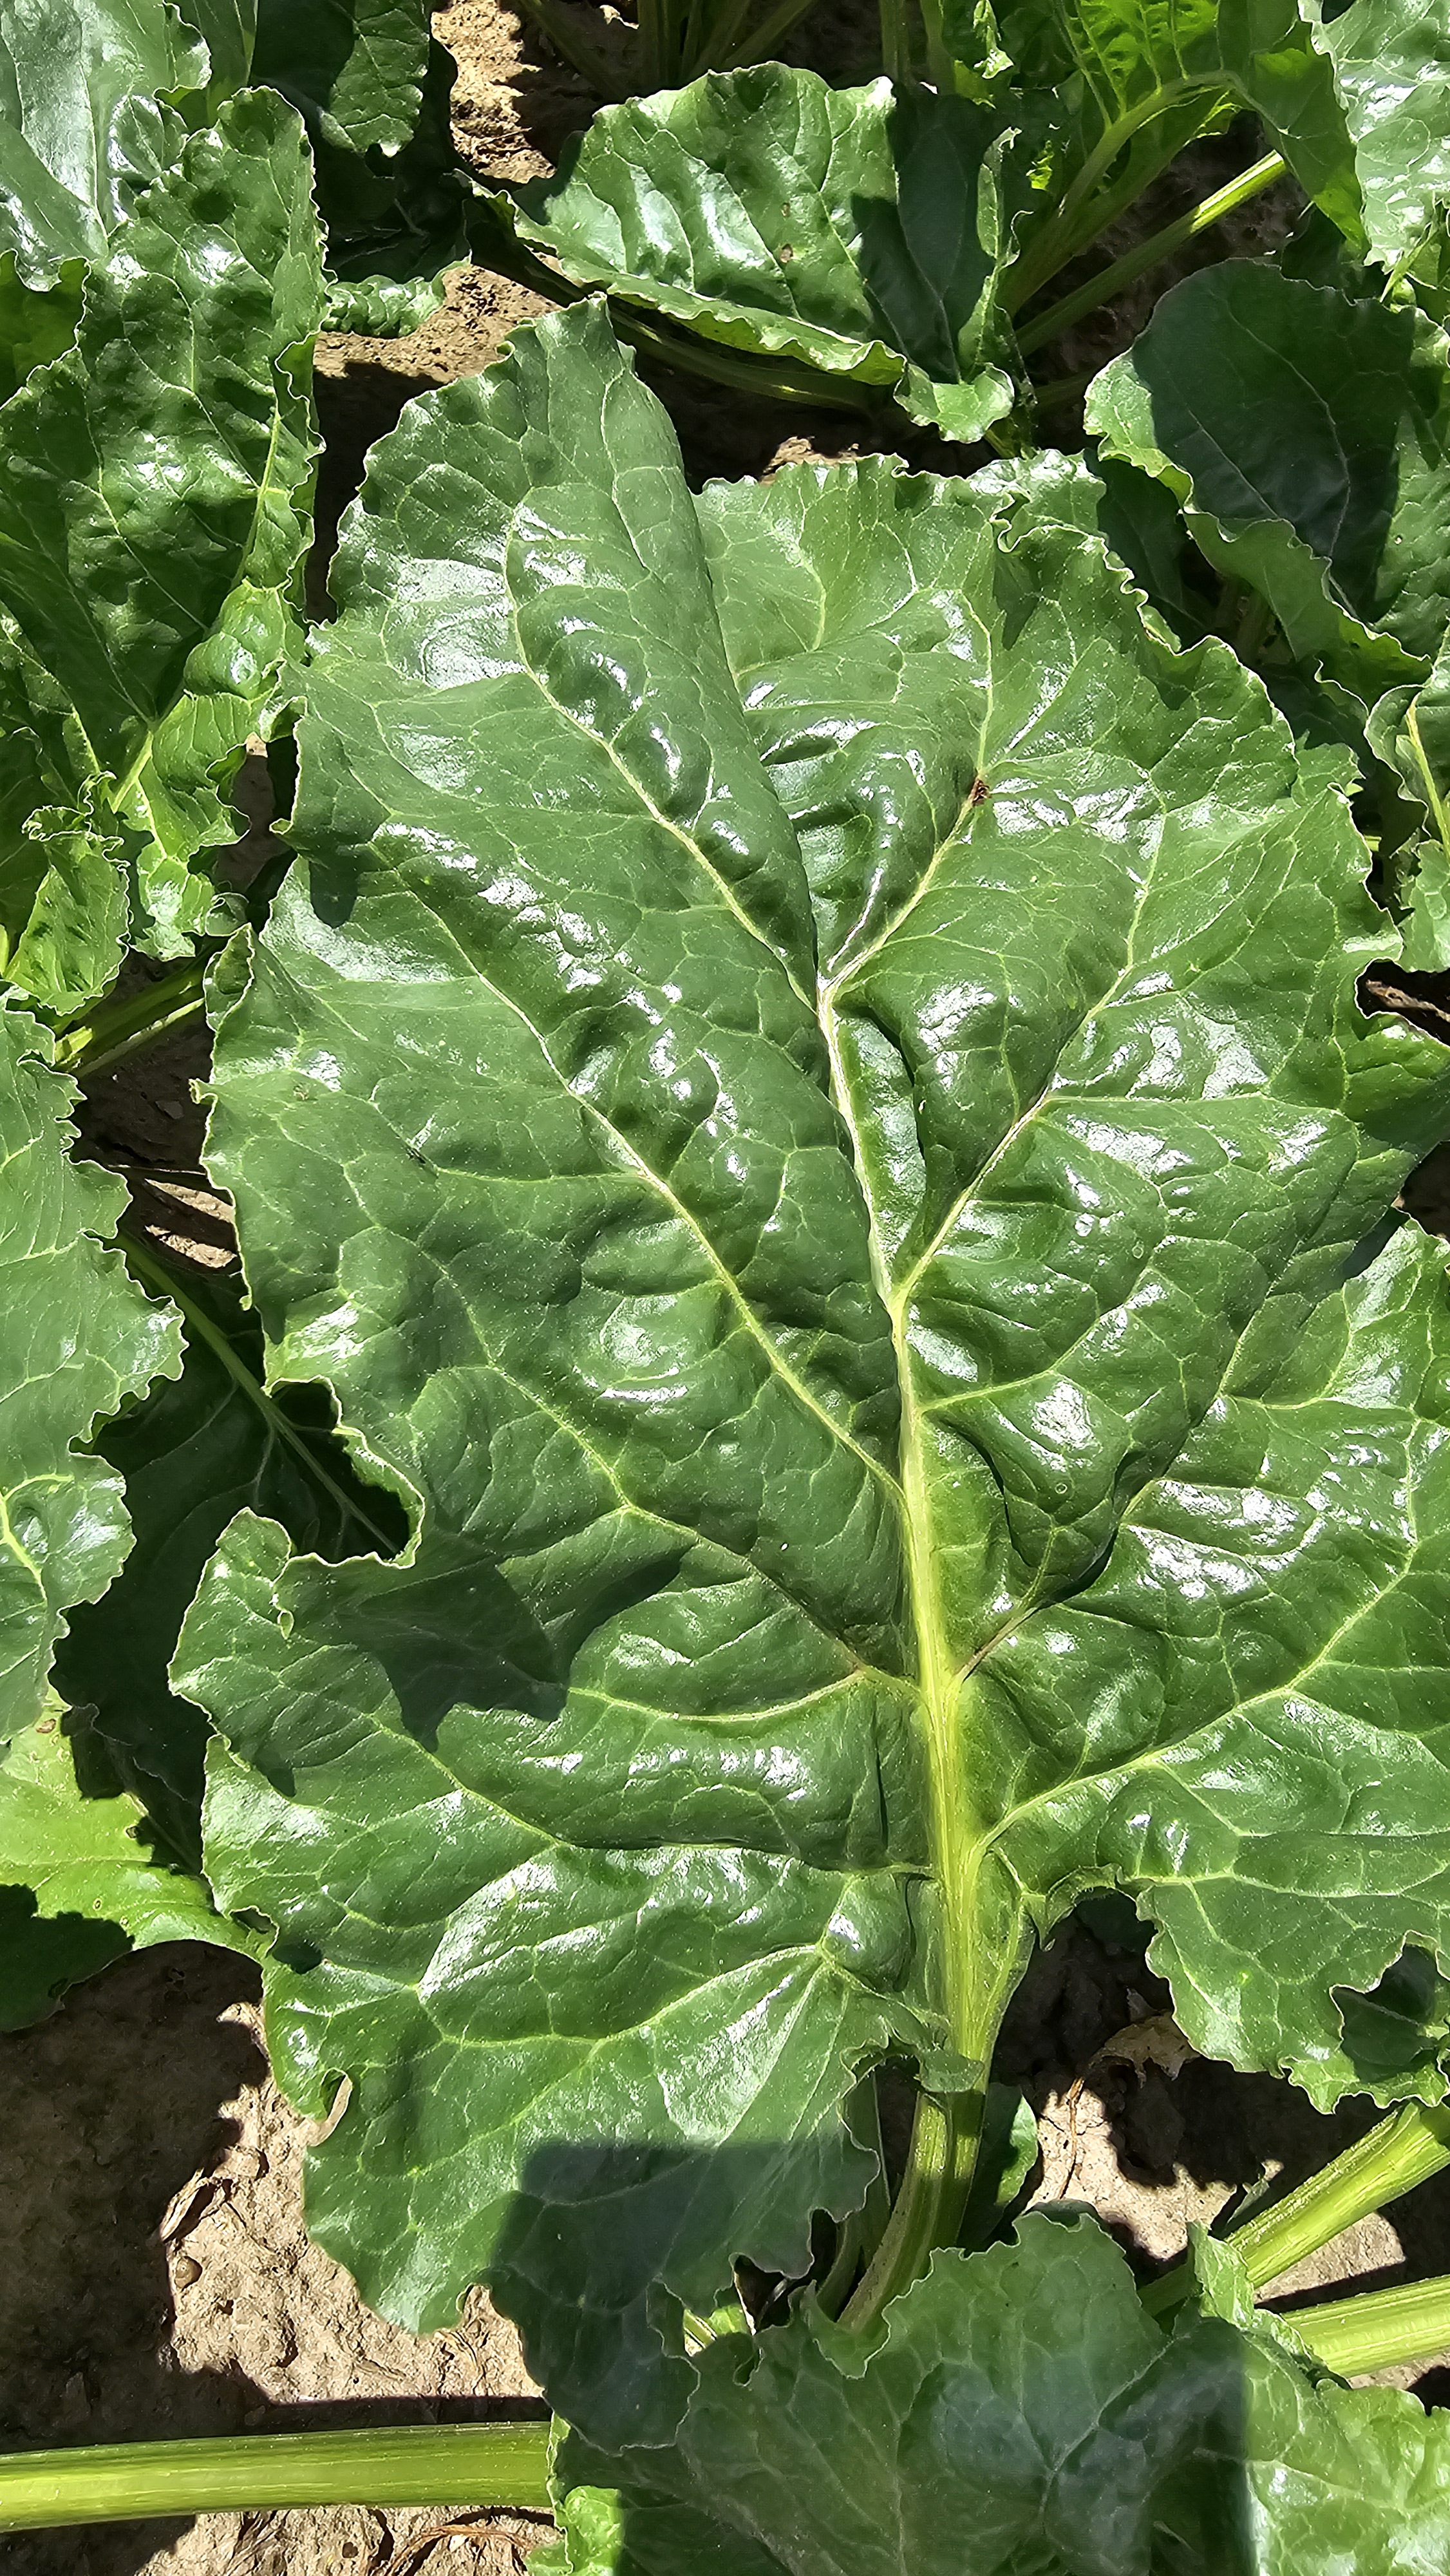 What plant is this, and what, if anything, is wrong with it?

beet, unaffected
